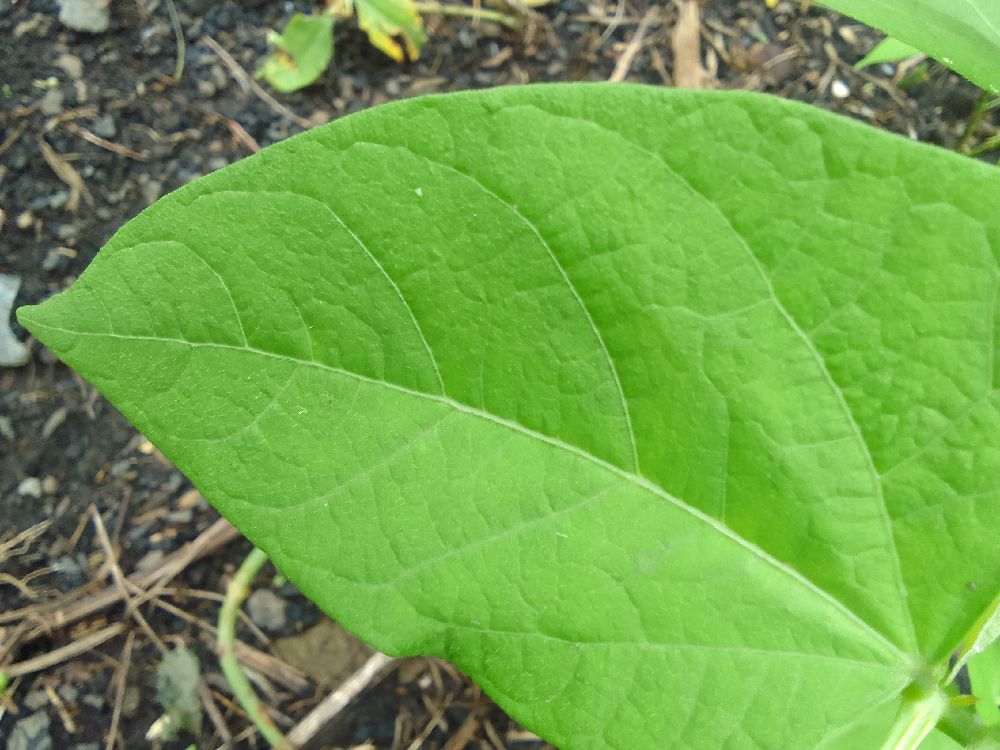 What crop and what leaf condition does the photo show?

common bean, healthy
